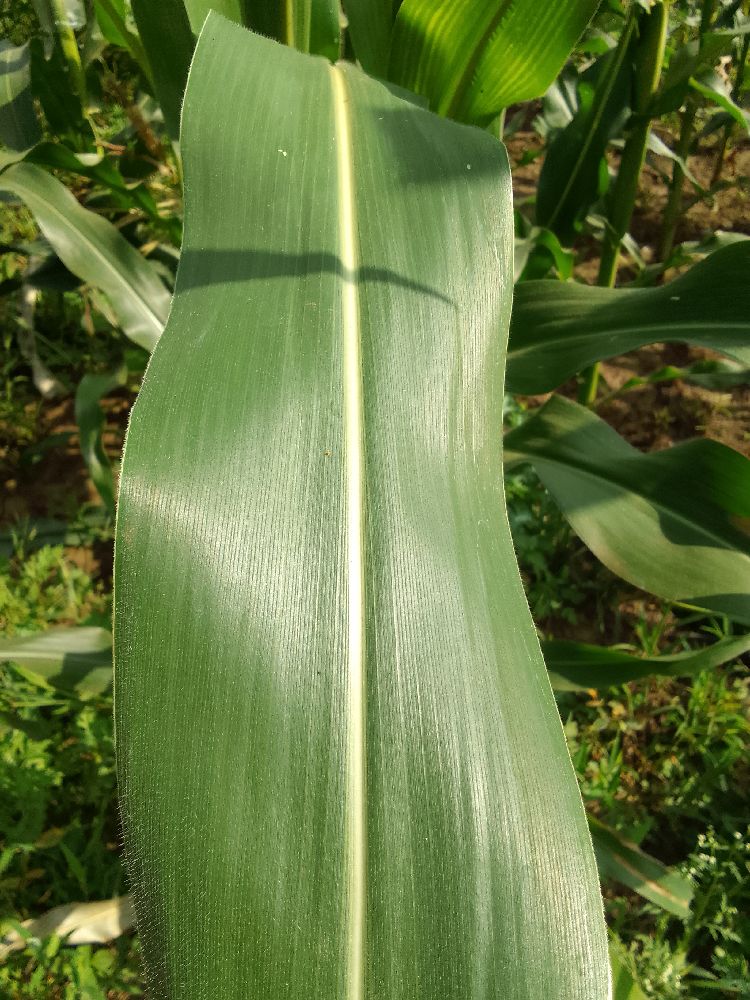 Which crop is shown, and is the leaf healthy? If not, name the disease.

maize, healthy
